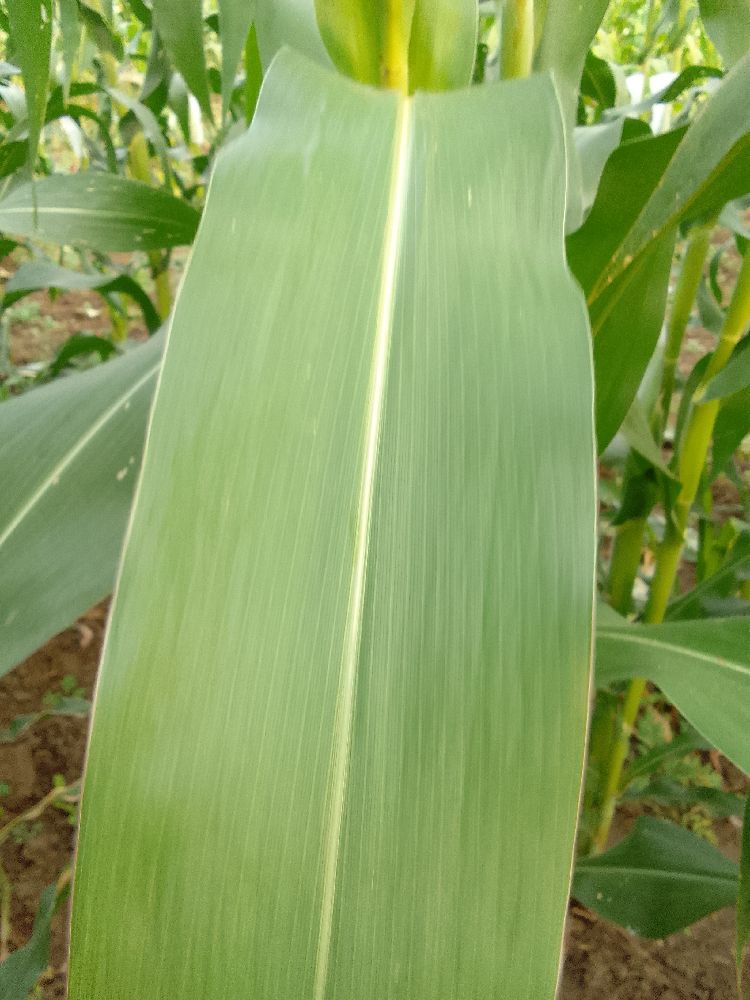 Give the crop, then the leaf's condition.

maize, healthy
